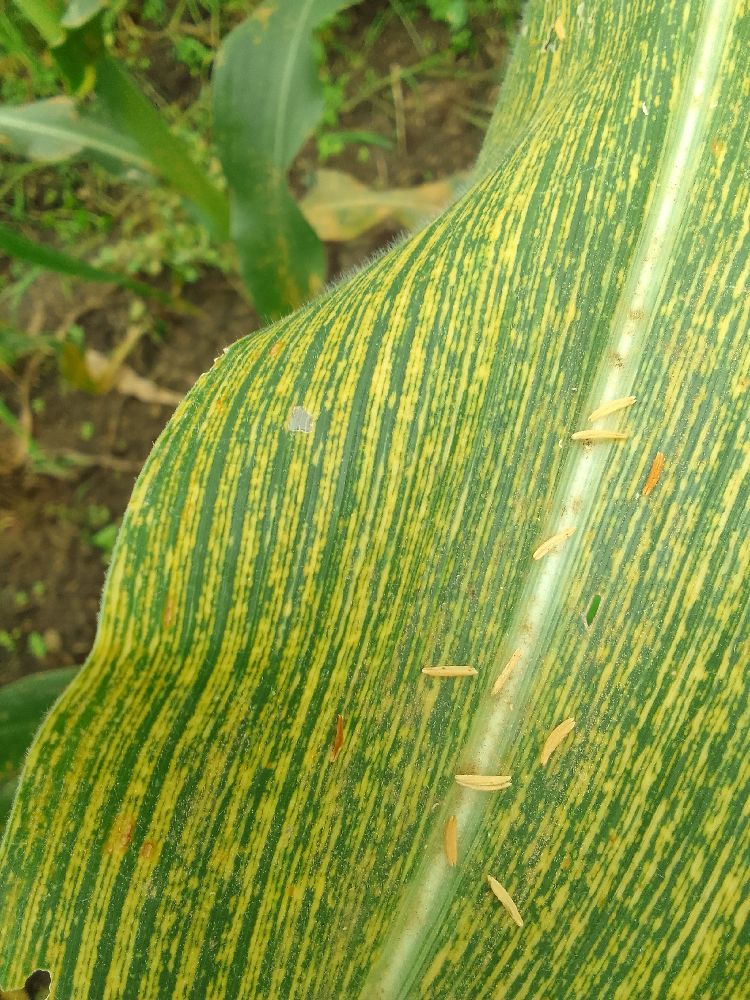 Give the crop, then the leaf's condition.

maize, maize streak virus
